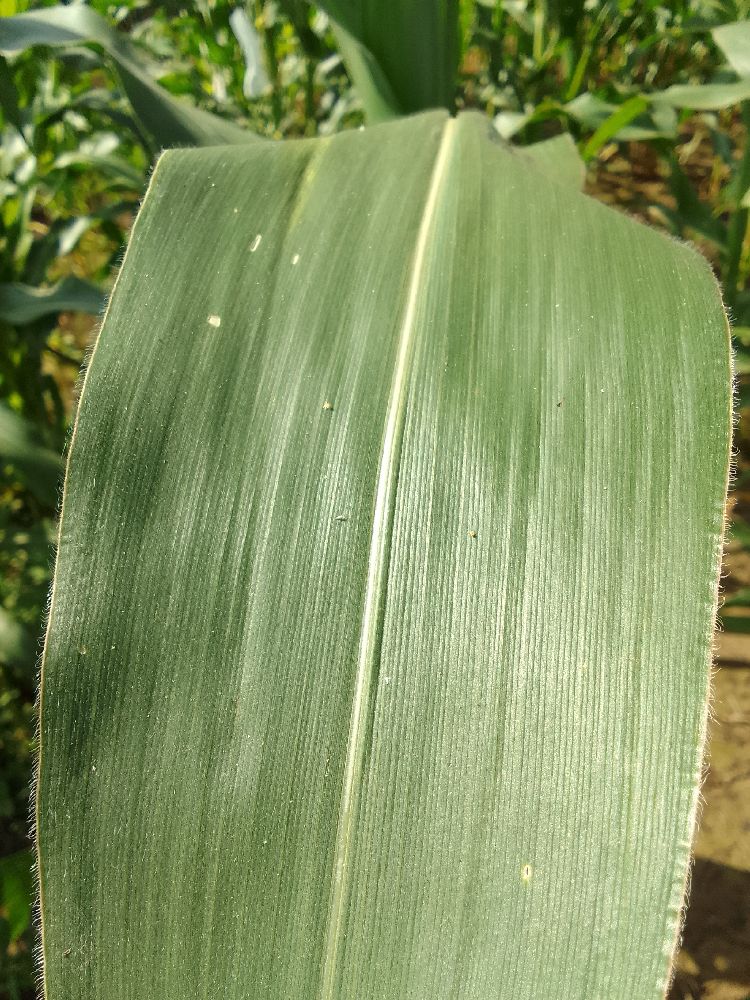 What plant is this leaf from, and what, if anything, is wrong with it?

maize, healthy
